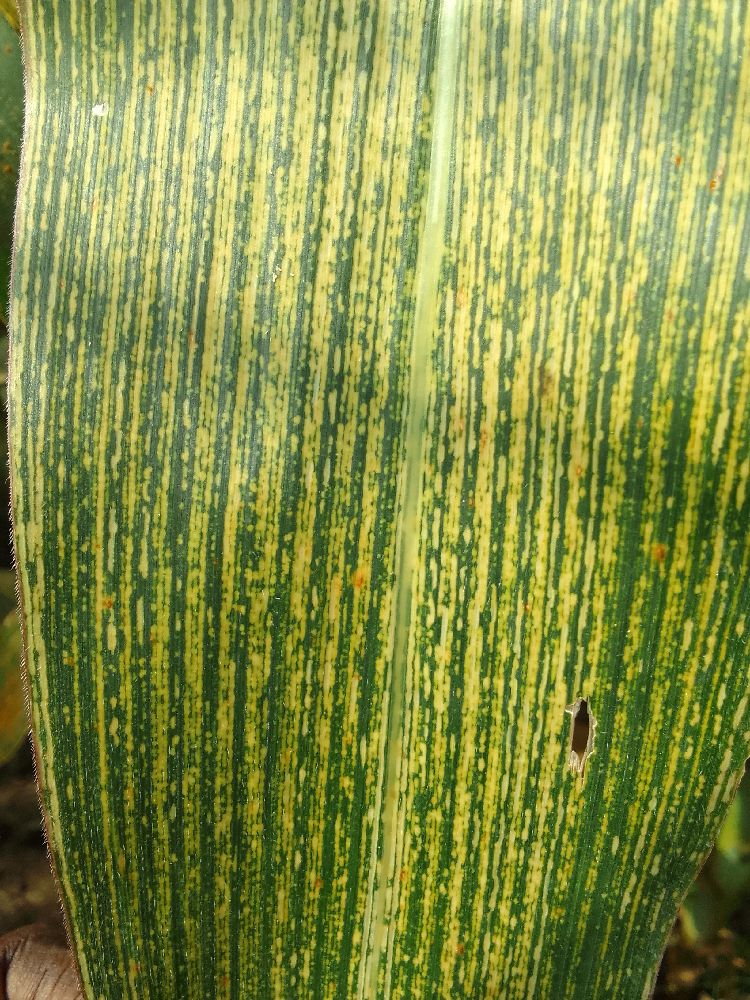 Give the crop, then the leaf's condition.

maize, maize streak virus
